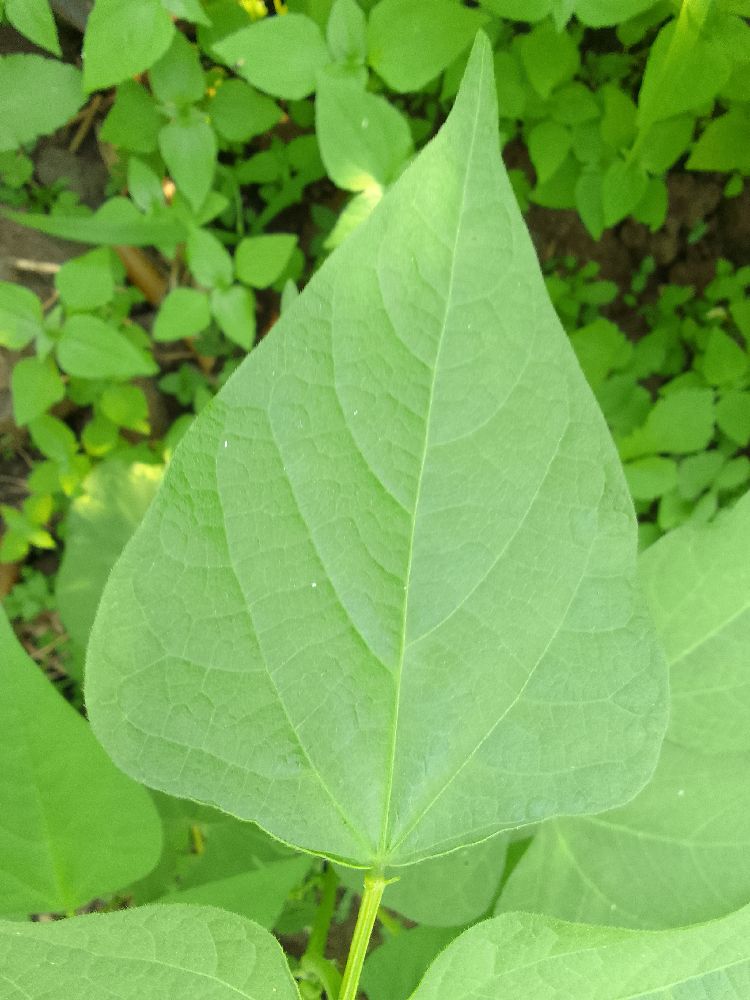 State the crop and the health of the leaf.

common bean, healthy
